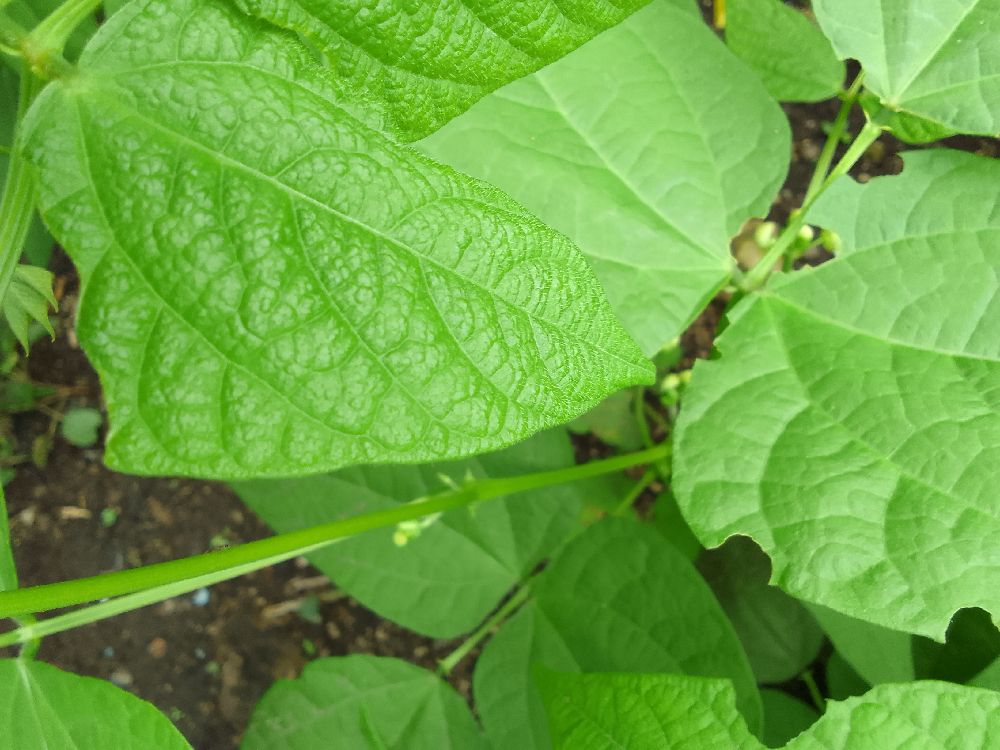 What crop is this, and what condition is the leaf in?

common bean, healthy
